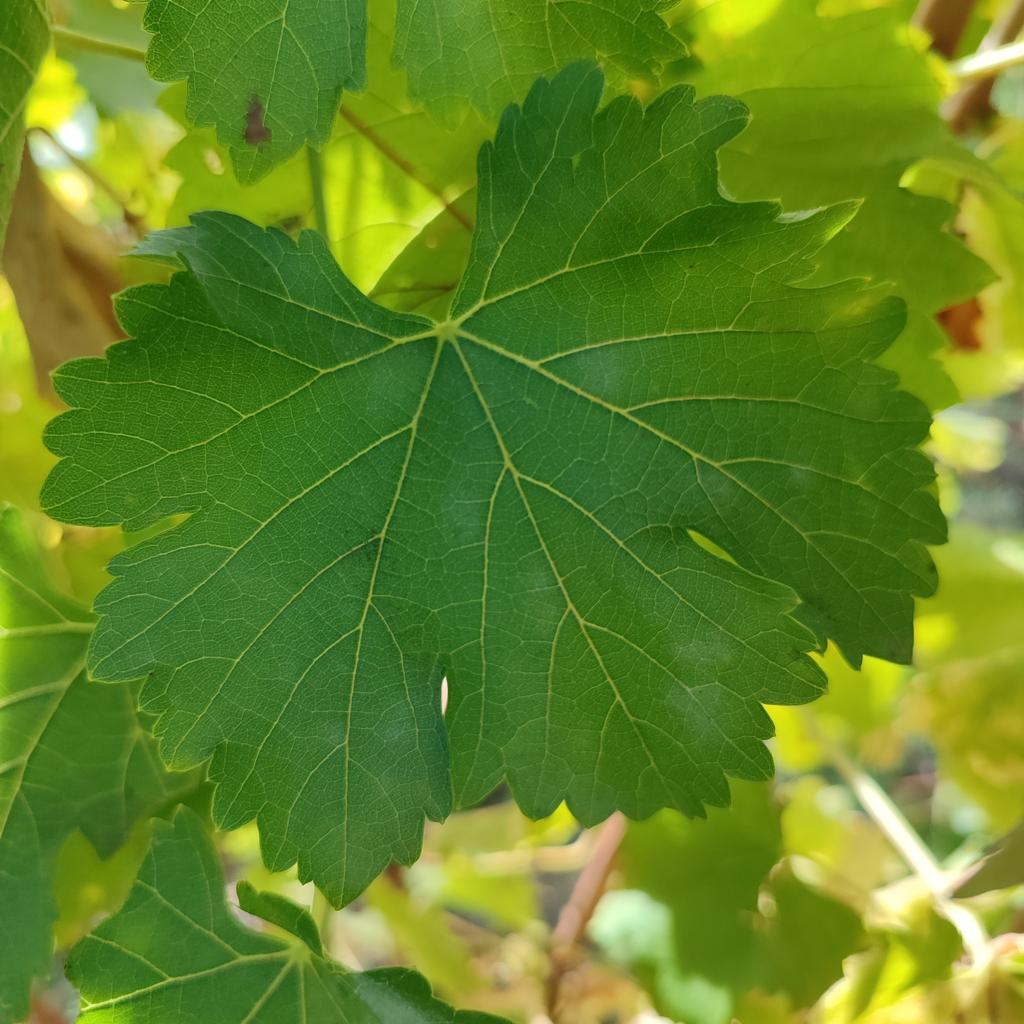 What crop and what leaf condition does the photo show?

grapevine, powdery mildew
